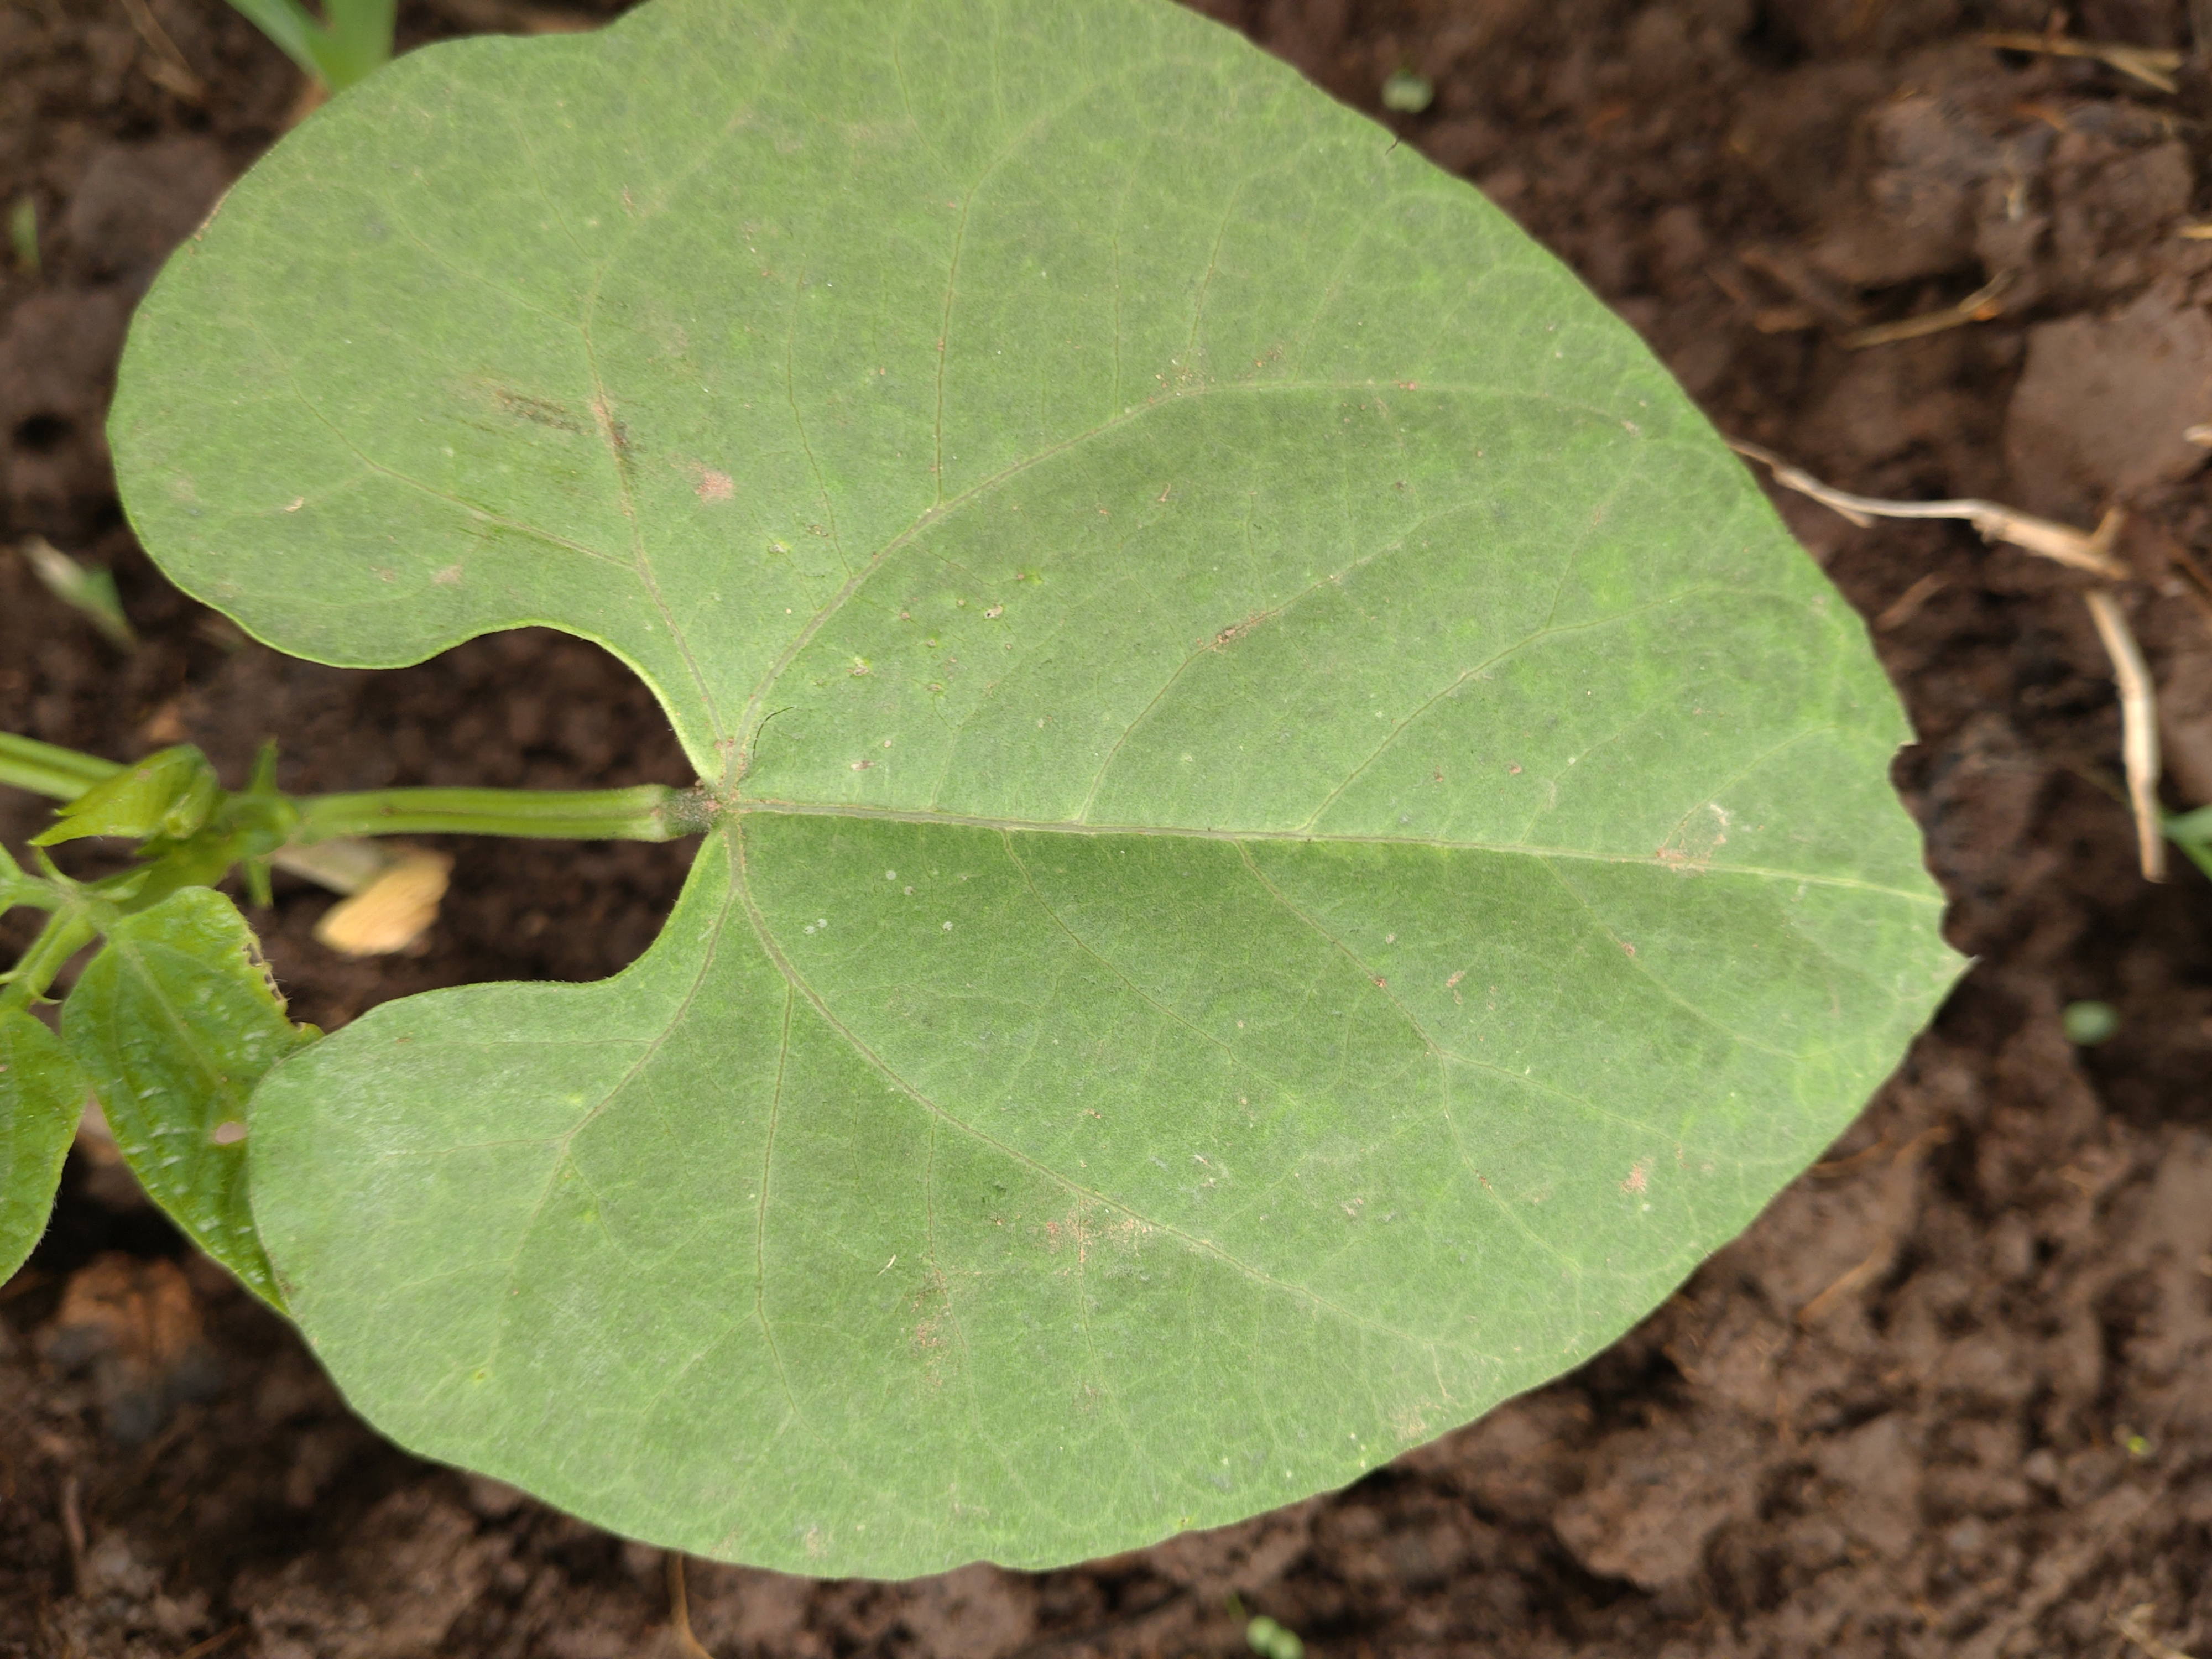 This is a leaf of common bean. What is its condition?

healthy
